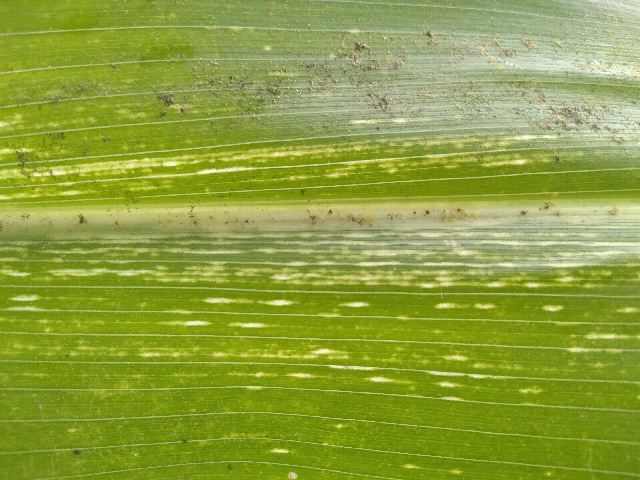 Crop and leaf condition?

maize, maize streak virus
